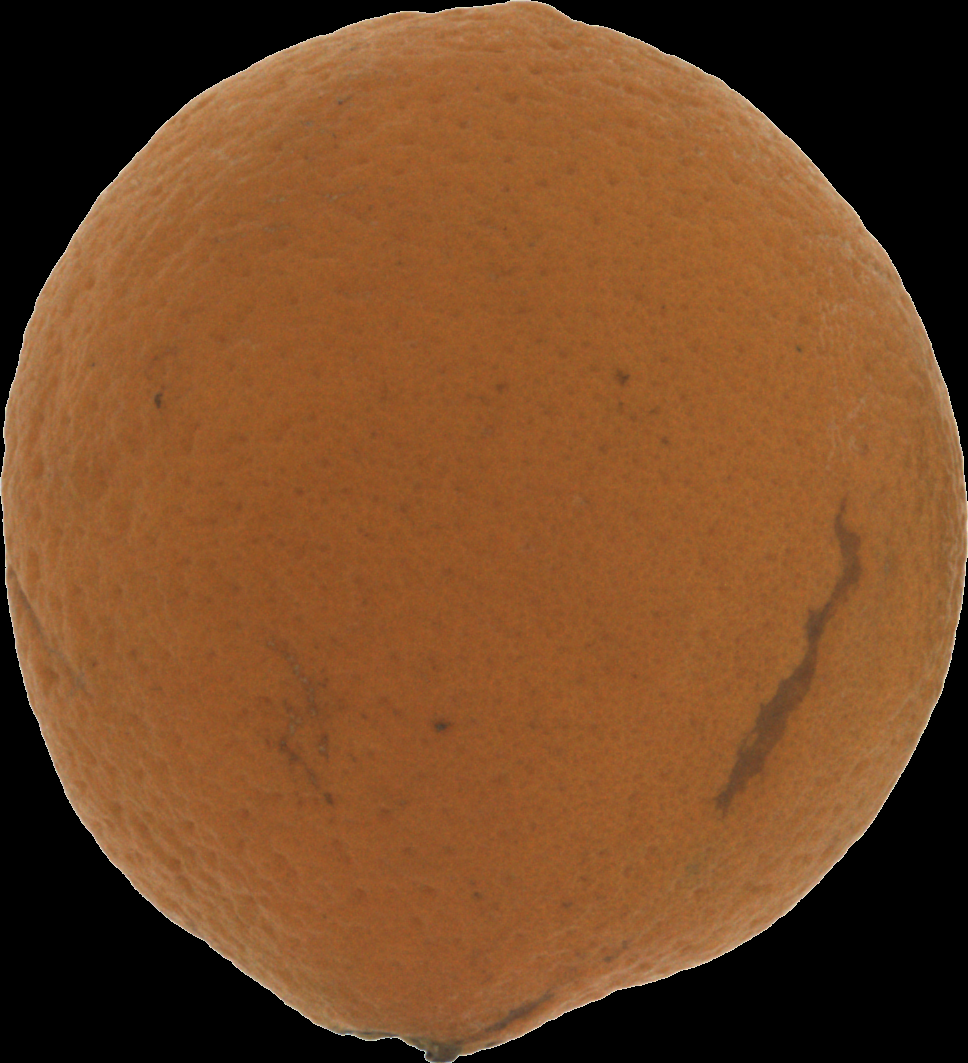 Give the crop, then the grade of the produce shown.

orange, bad
